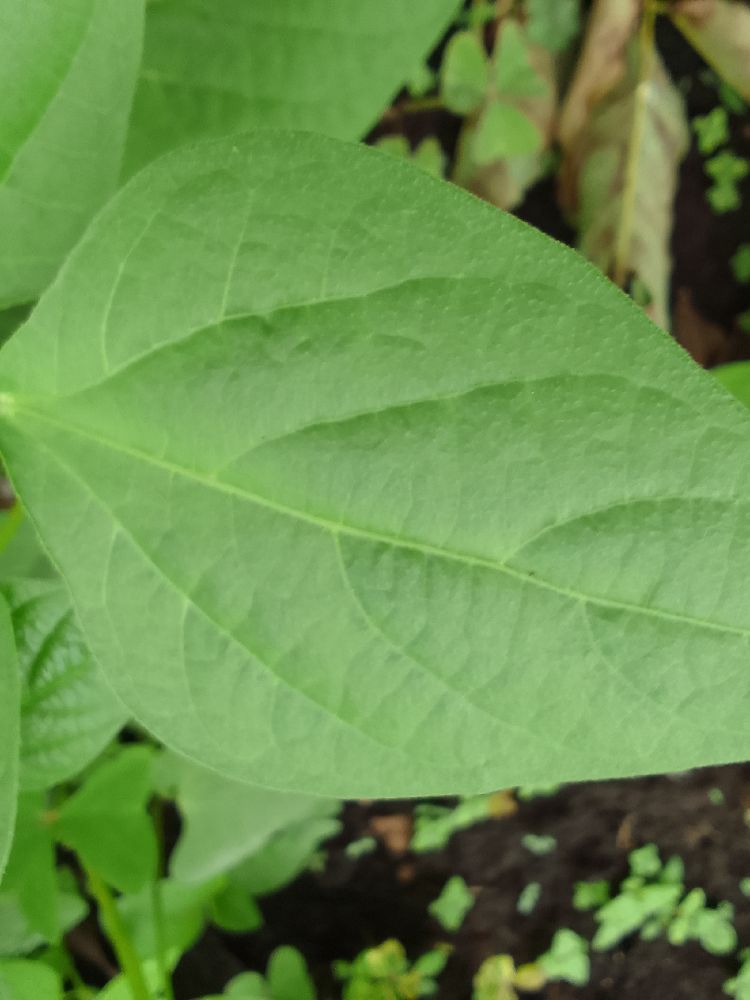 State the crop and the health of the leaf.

common bean, healthy
